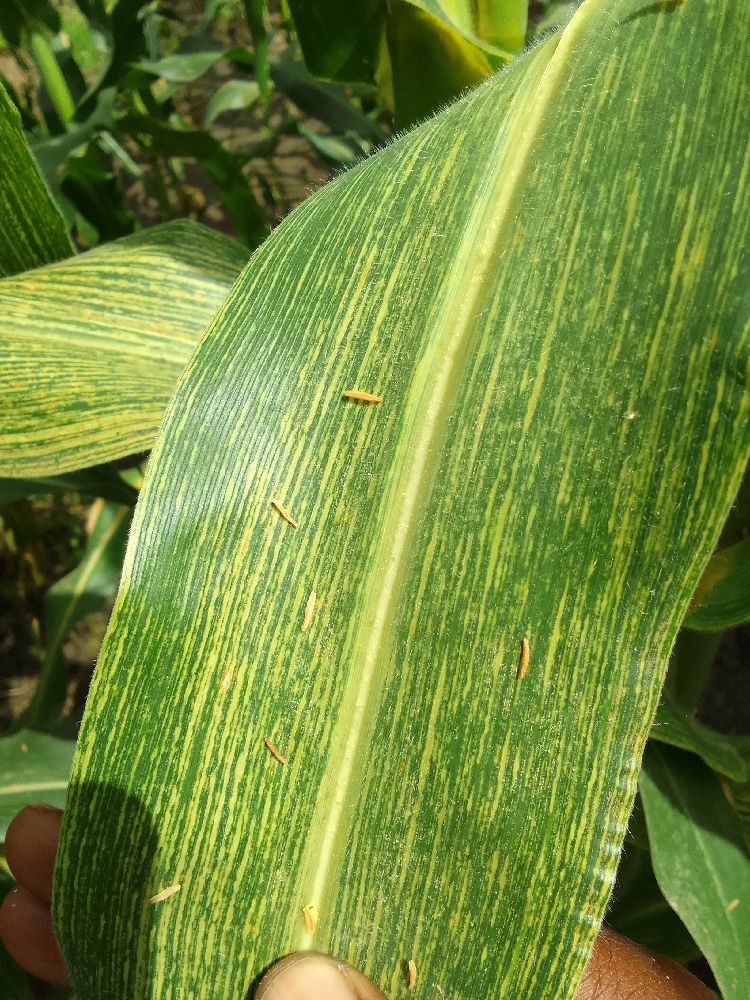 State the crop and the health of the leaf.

maize, maize streak virus
